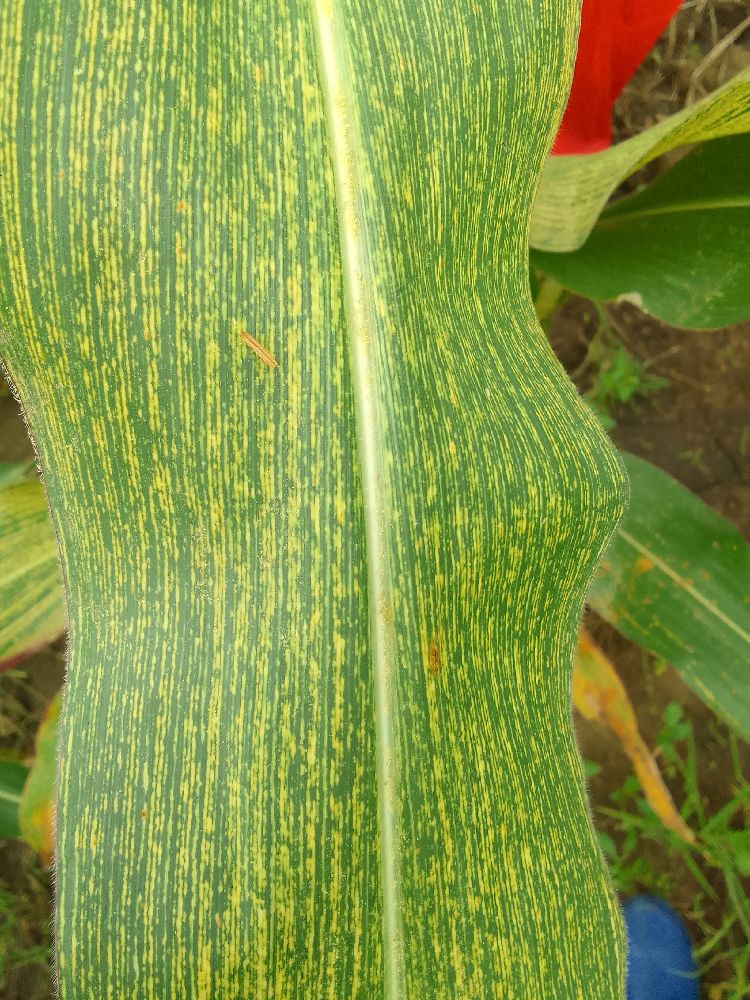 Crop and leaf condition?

maize, maize streak virus
